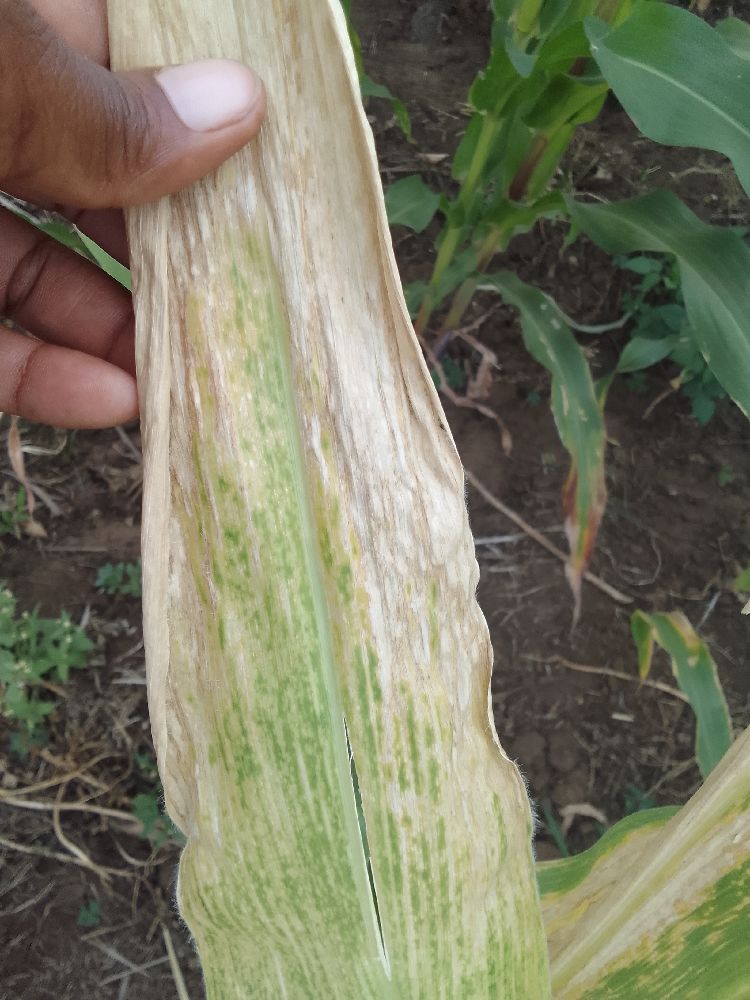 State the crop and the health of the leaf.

maize, maize lethal necrosis
